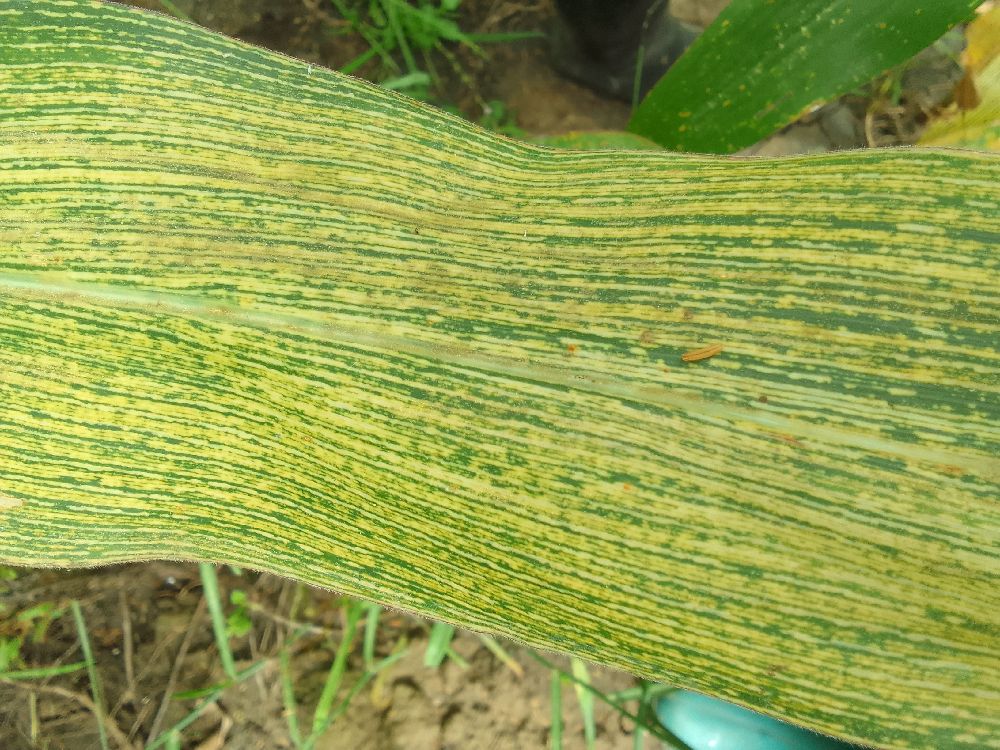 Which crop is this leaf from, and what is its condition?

maize, maize streak virus
